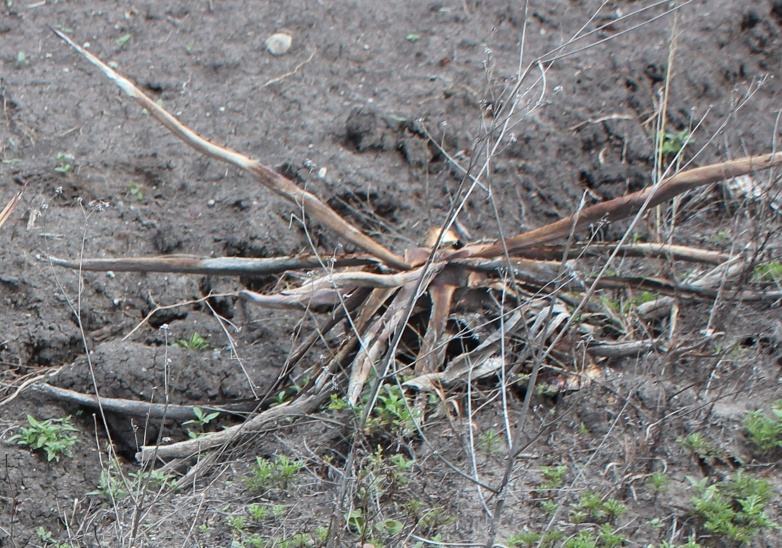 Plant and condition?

agave, sick
